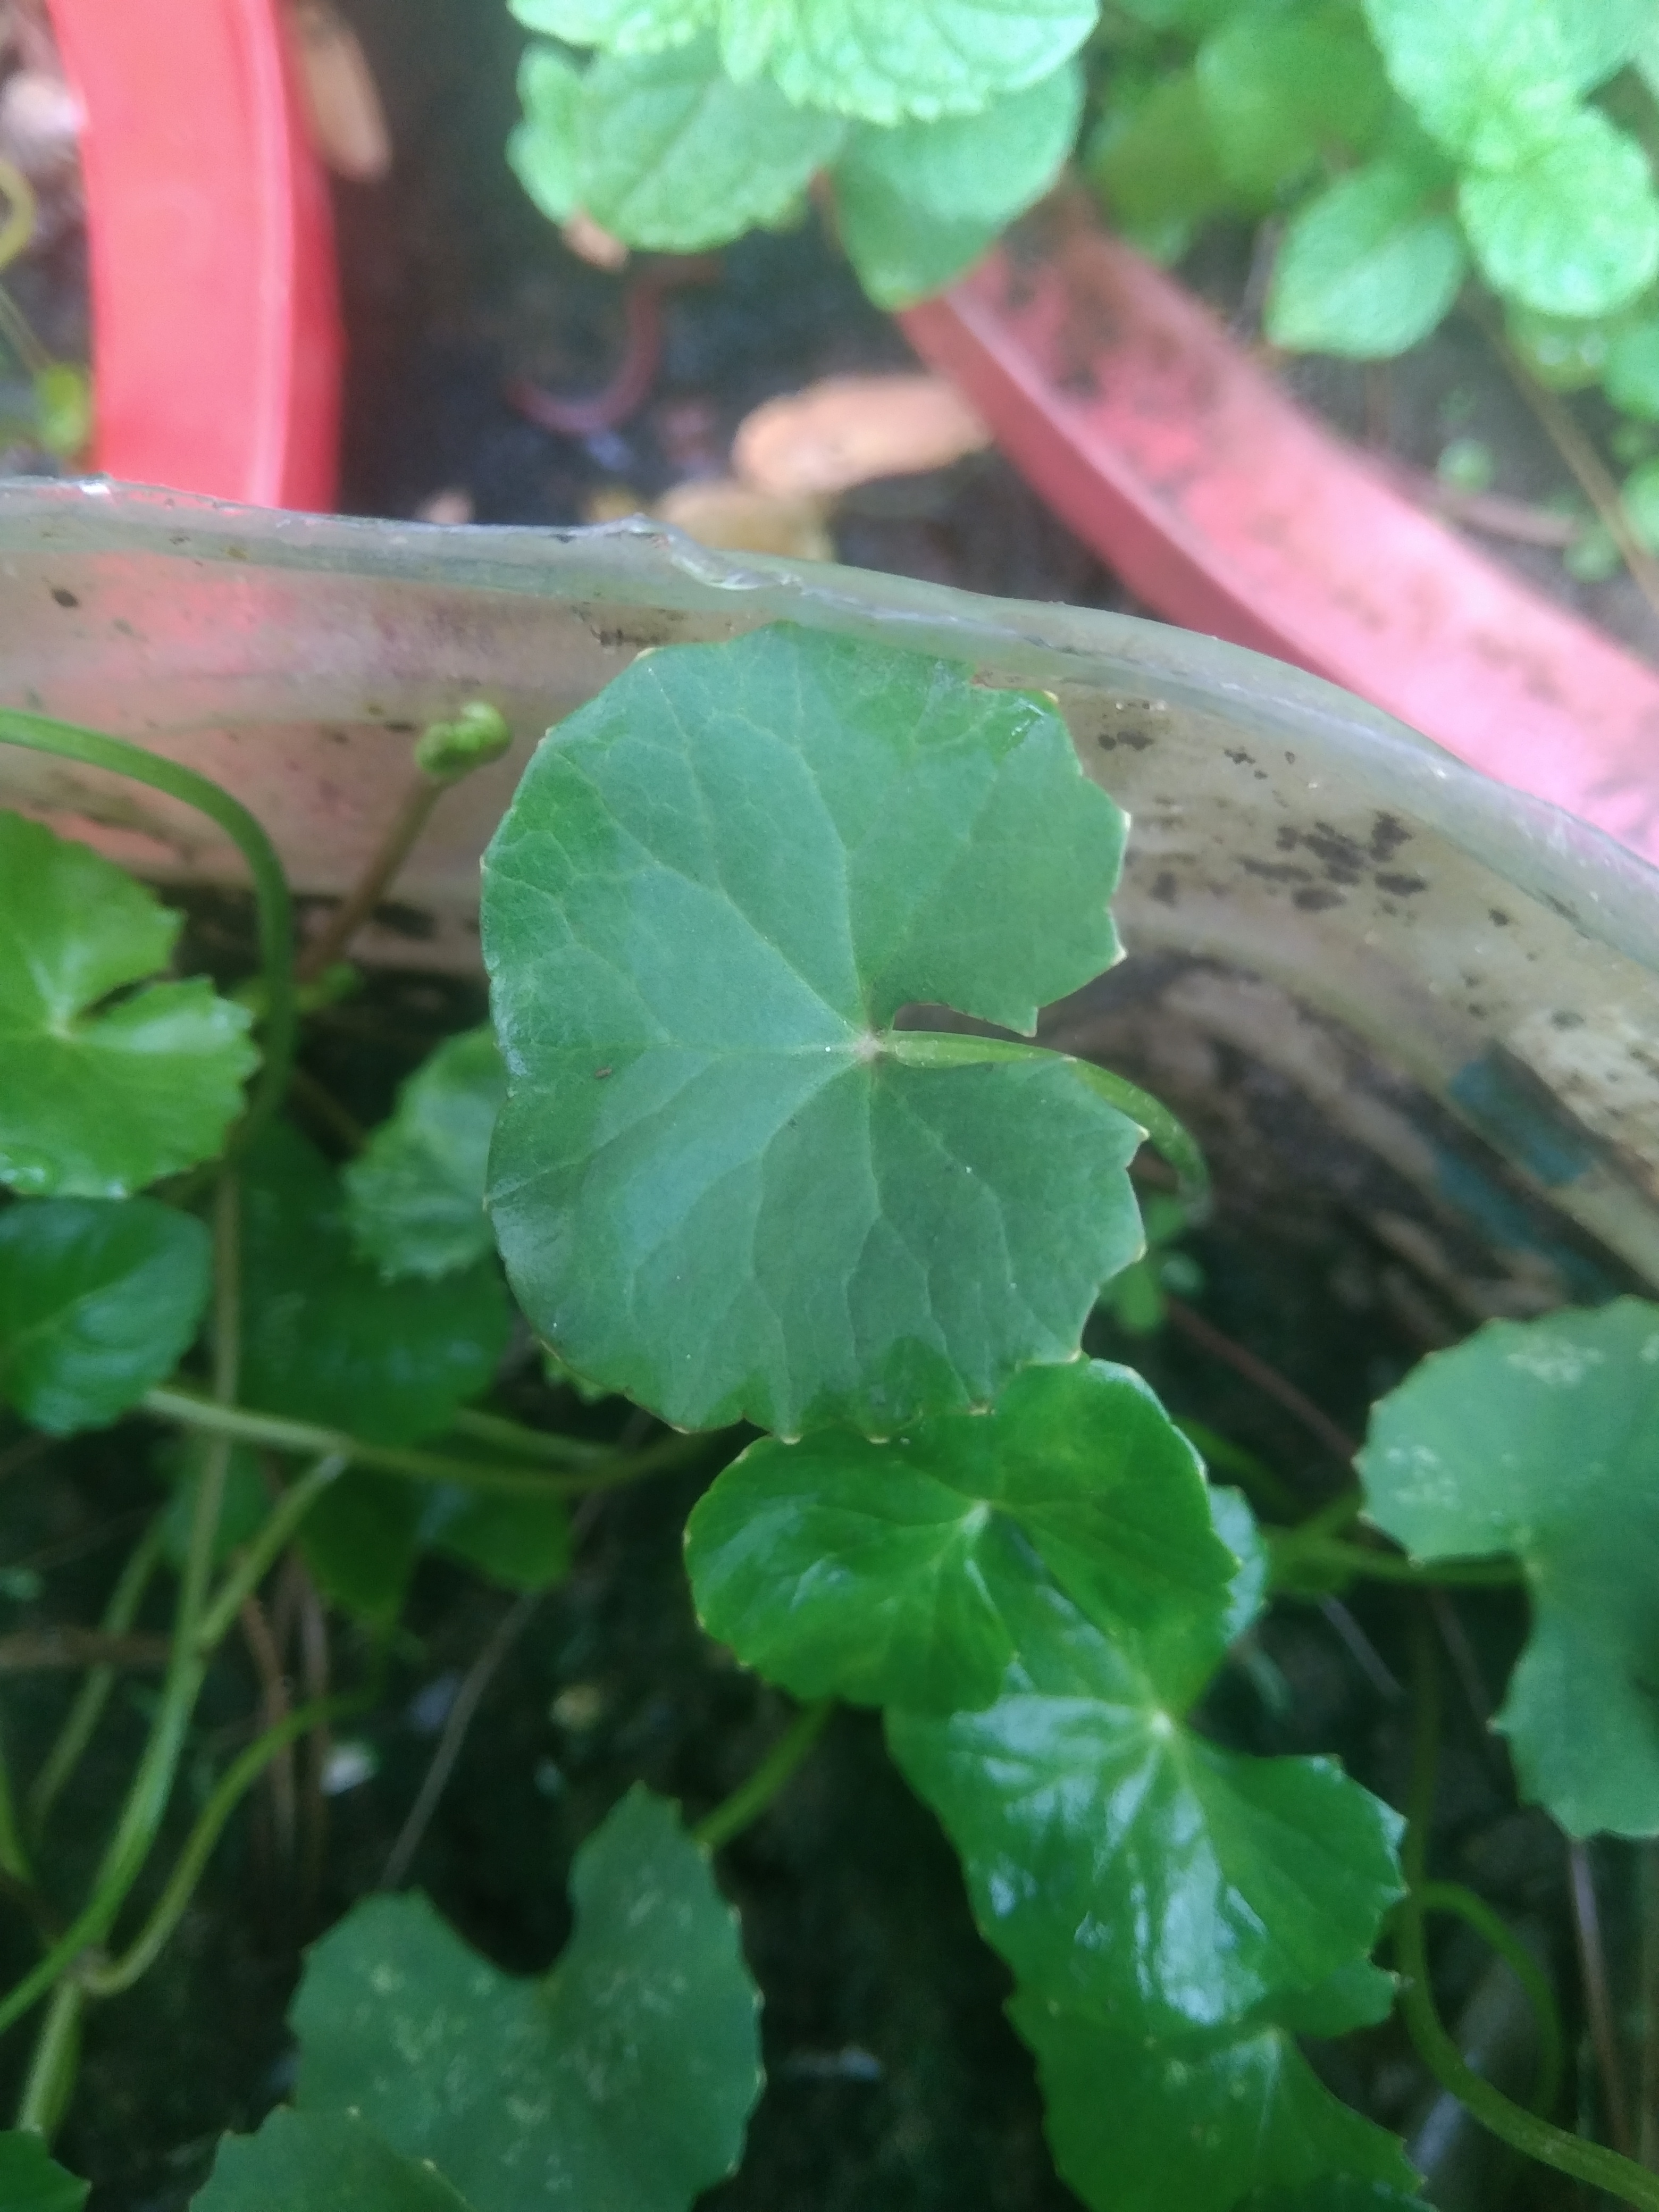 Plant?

thankuni
